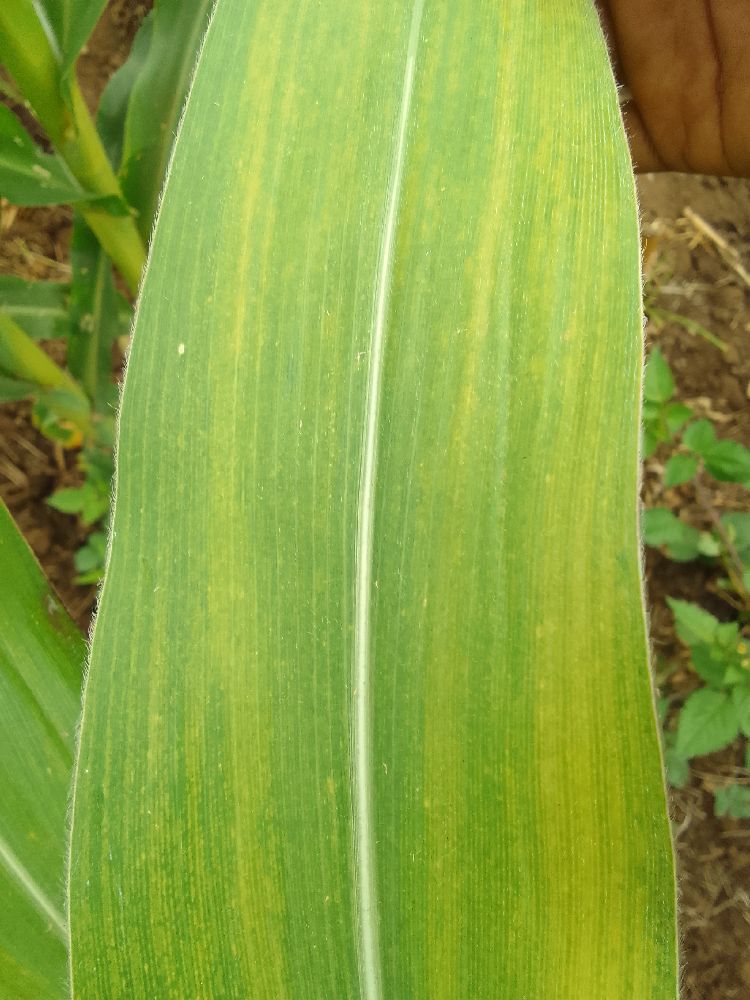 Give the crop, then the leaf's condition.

maize, maize lethal necrosis
